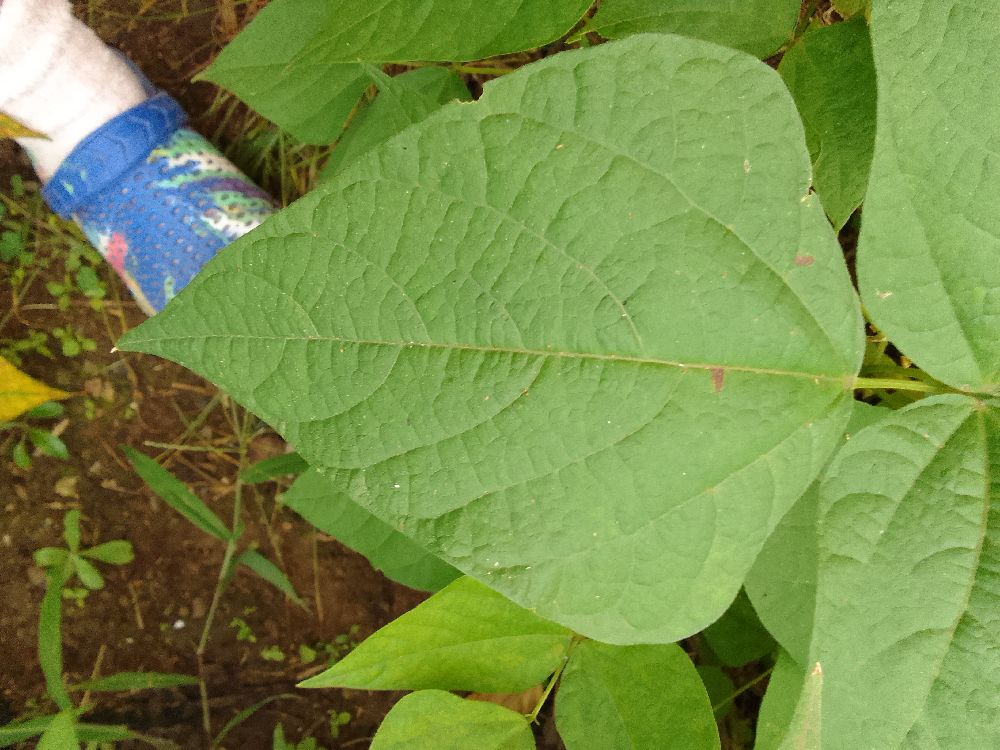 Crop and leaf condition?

common bean, healthy
